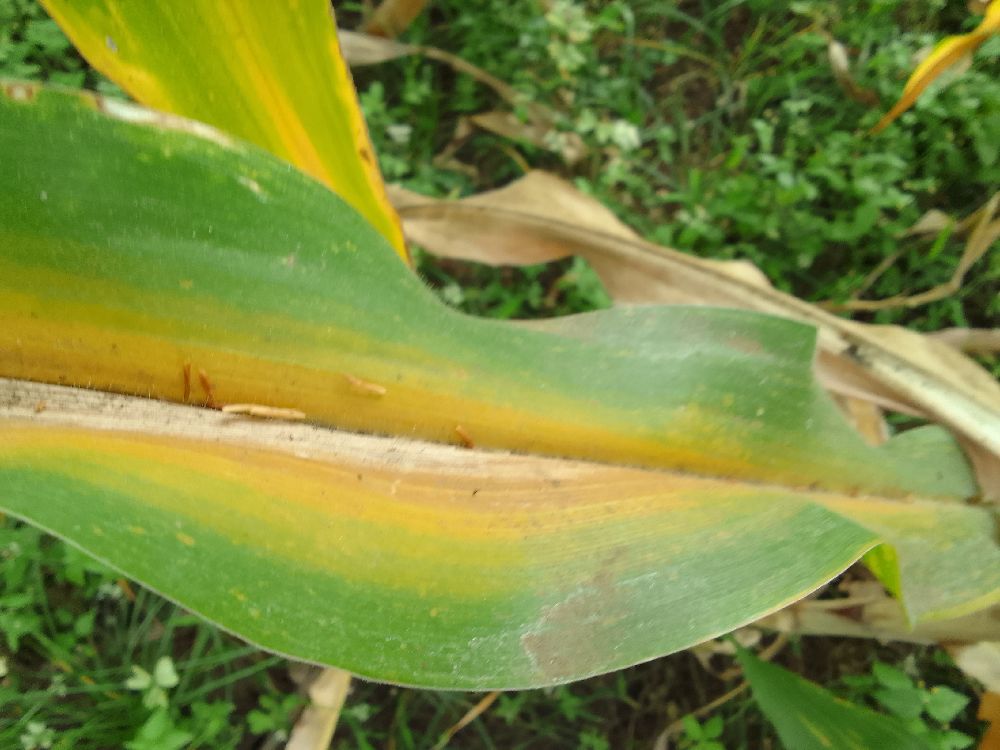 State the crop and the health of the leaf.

maize, maize lethal necrosis
